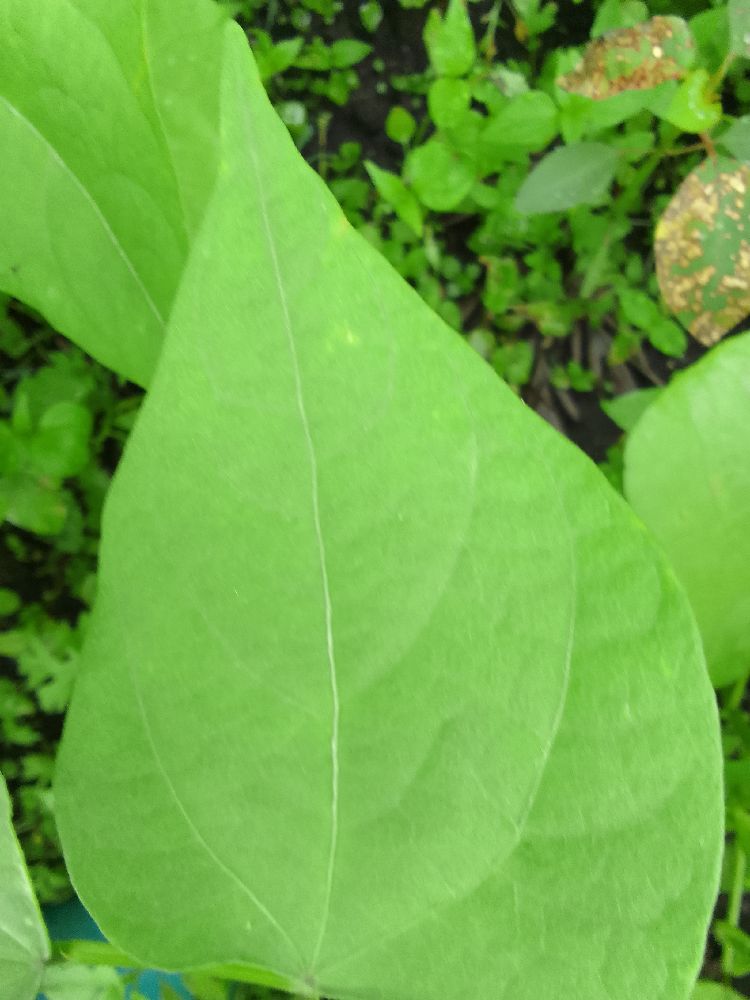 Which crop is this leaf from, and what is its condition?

common bean, healthy
